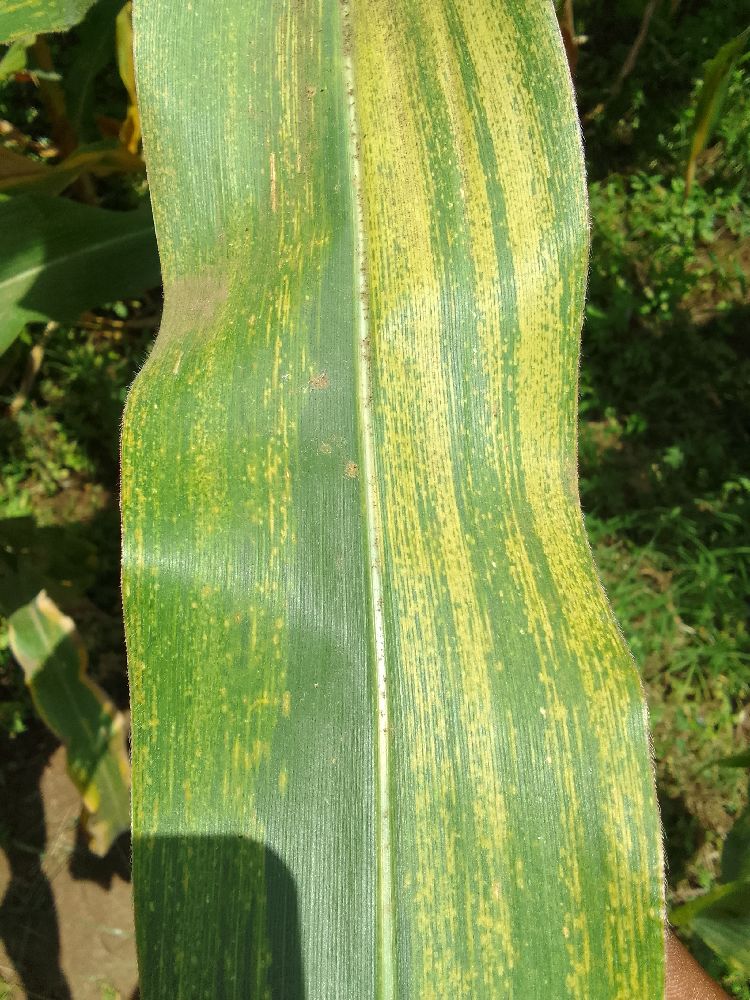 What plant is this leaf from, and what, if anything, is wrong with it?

maize, maize lethal necrosis
